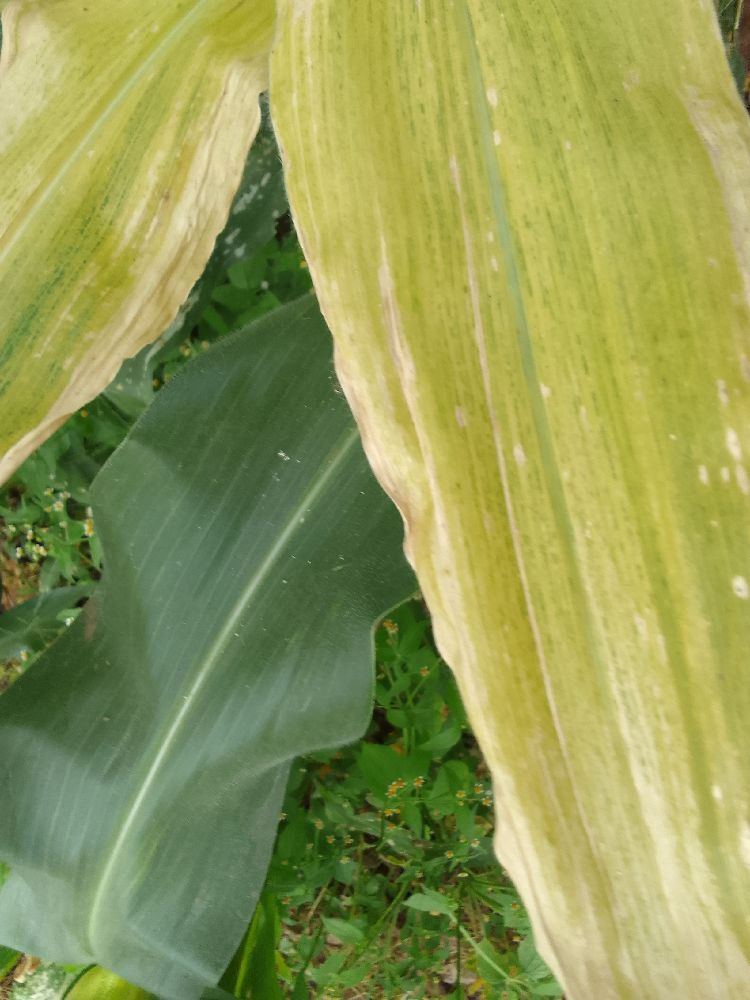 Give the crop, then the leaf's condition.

maize, maize lethal necrosis
